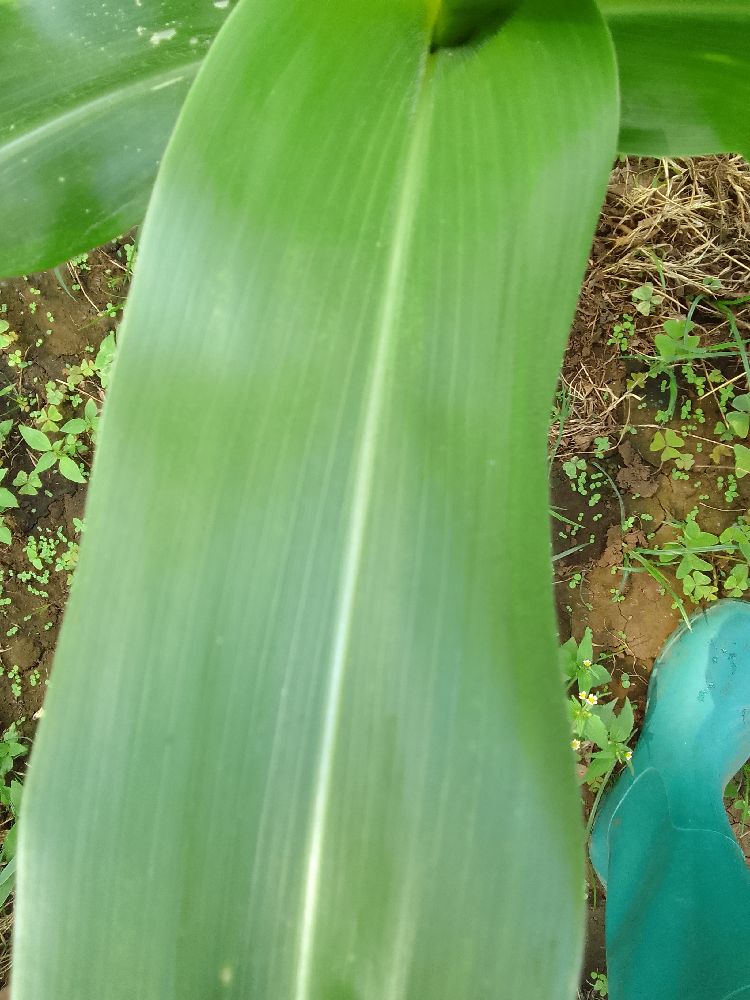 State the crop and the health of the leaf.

maize, healthy
